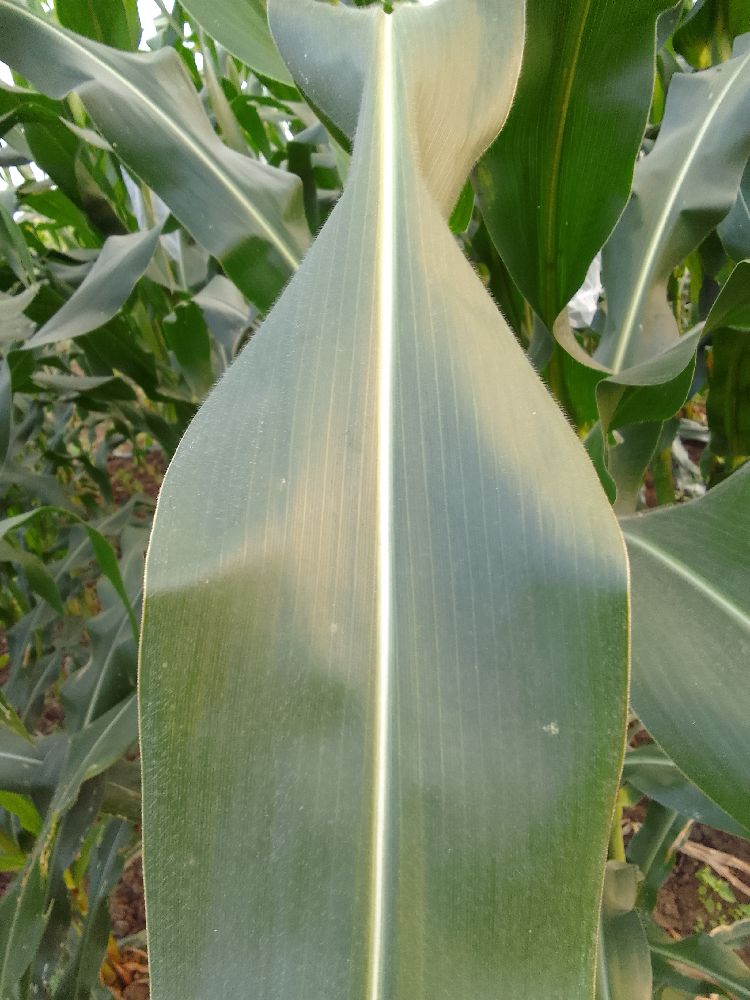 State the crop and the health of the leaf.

maize, healthy
